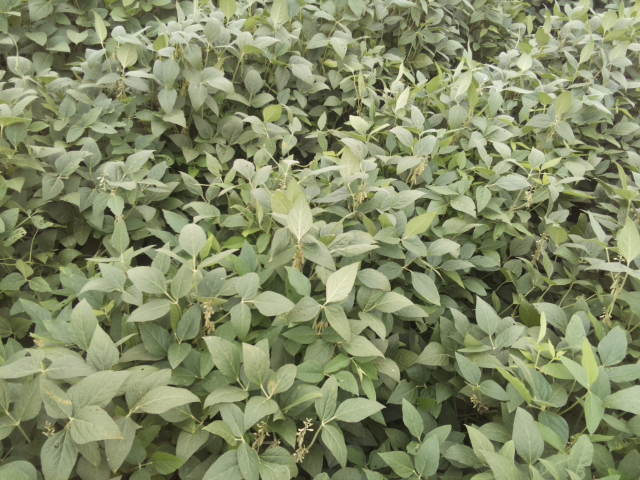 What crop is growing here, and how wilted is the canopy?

soybean, leaflets folding inward at secondary pulvinus with no turgor loss in leaflets or petioles
